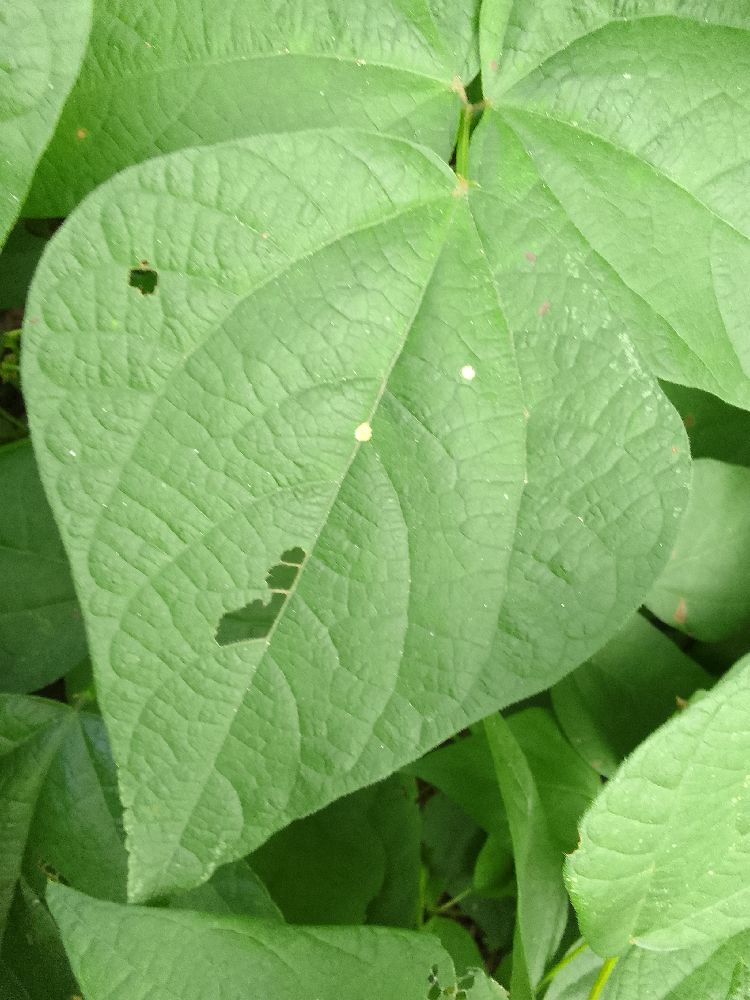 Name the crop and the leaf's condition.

common bean, healthy
